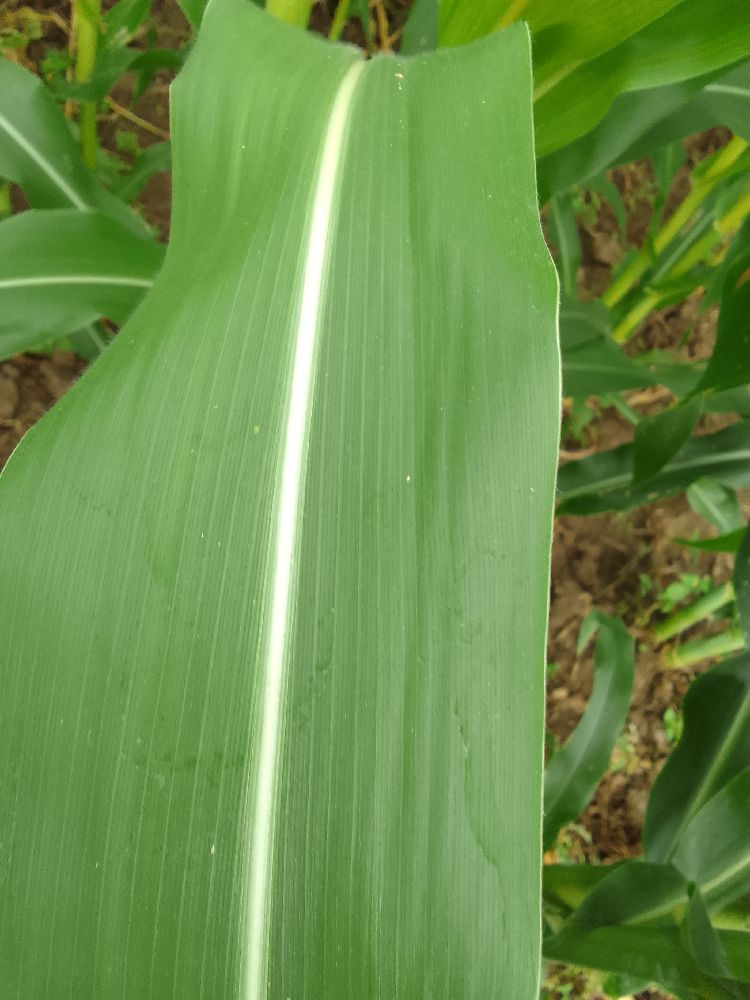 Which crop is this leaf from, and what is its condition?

maize, healthy
